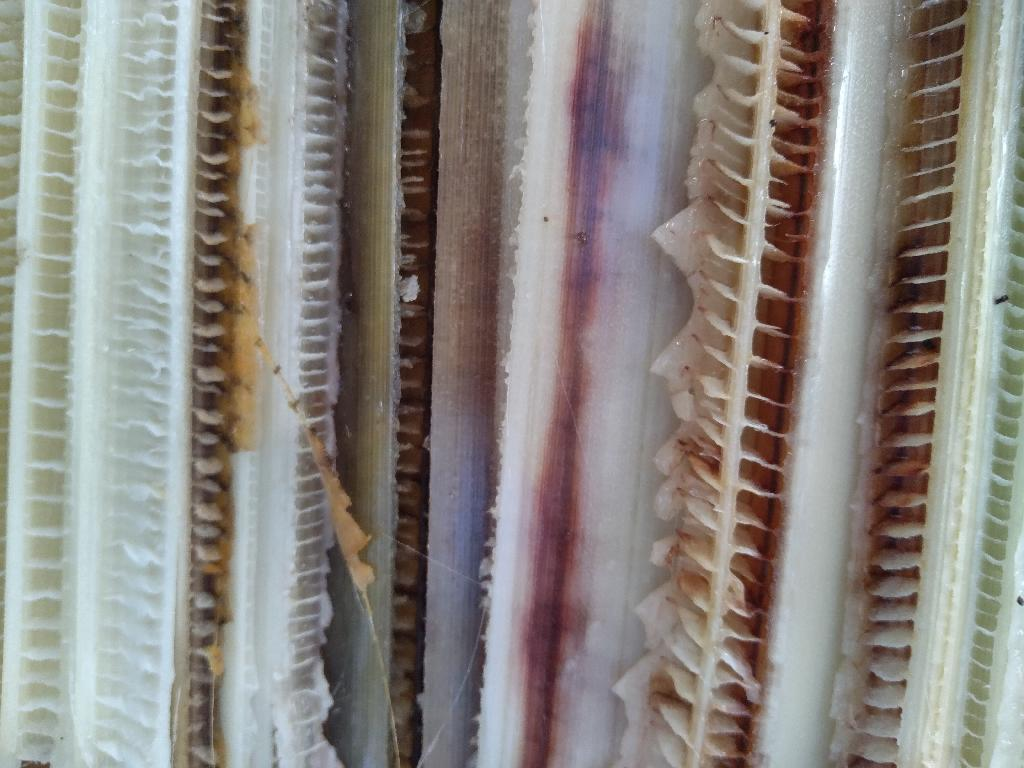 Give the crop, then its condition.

banana, fusarium wilt race 1
